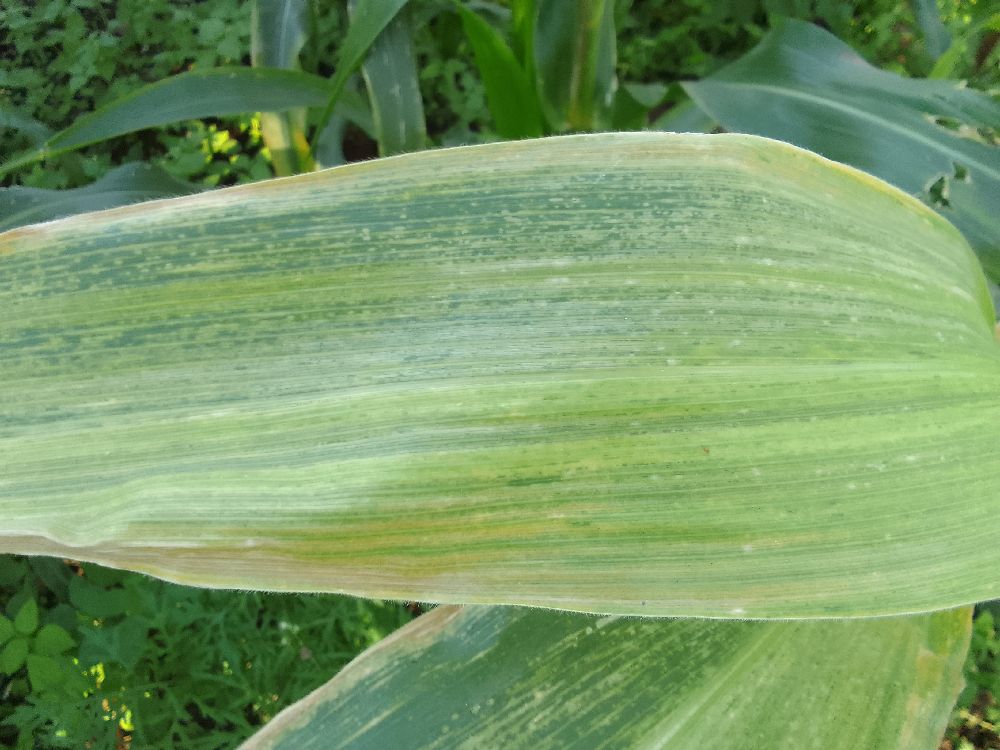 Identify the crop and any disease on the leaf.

maize, maize lethal necrosis
